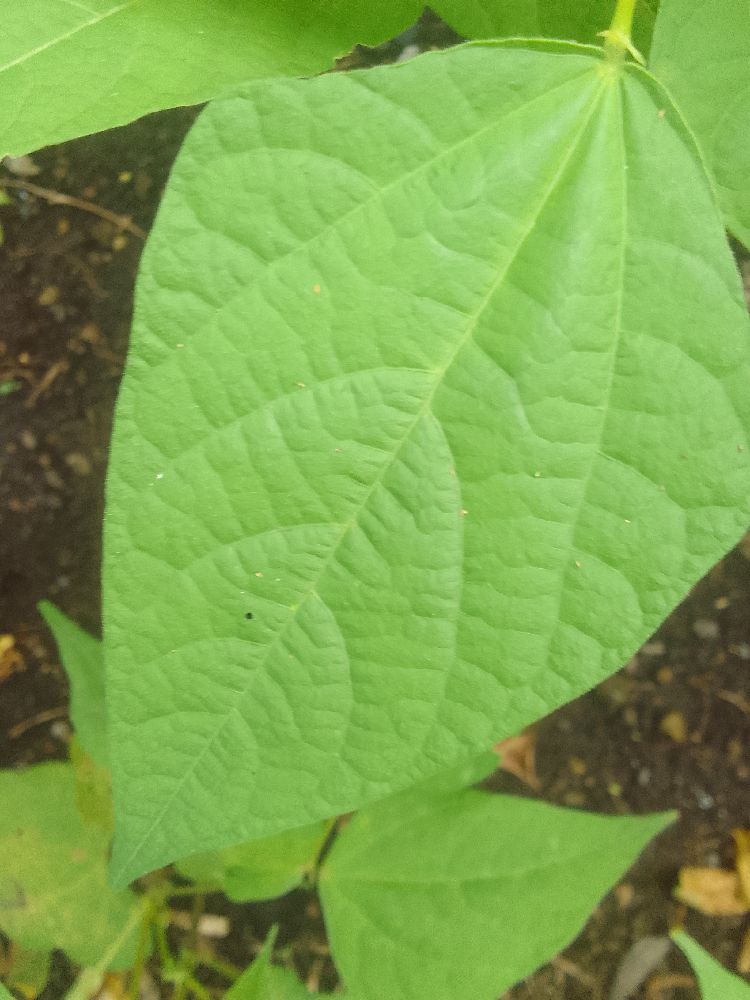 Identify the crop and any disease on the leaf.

common bean, healthy
